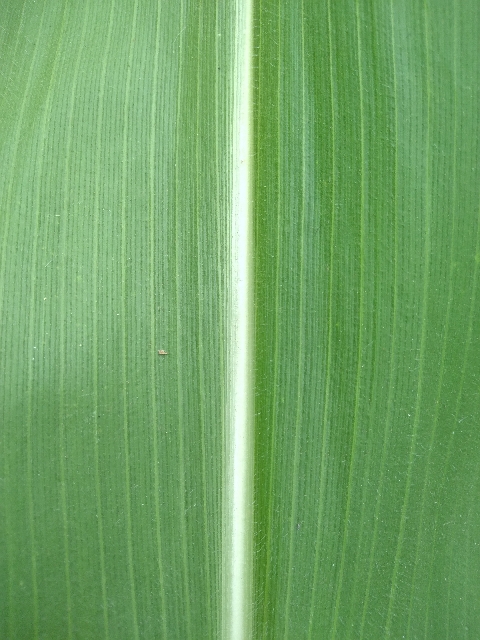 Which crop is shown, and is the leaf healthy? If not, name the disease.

maize, healthy
